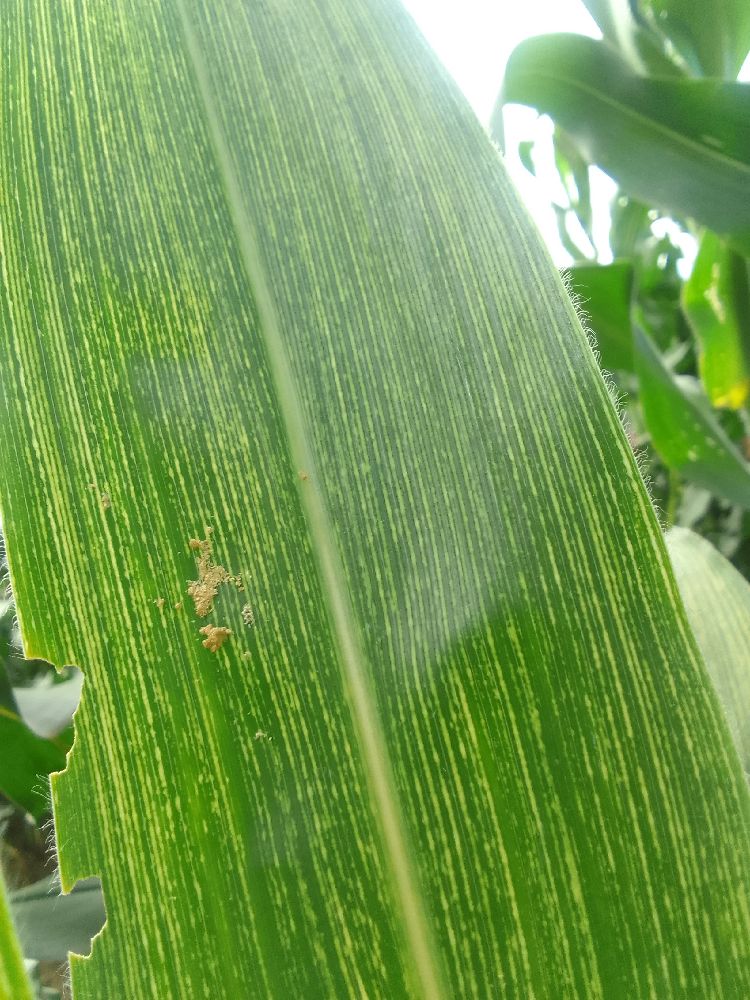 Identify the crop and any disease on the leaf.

maize, maize streak virus
